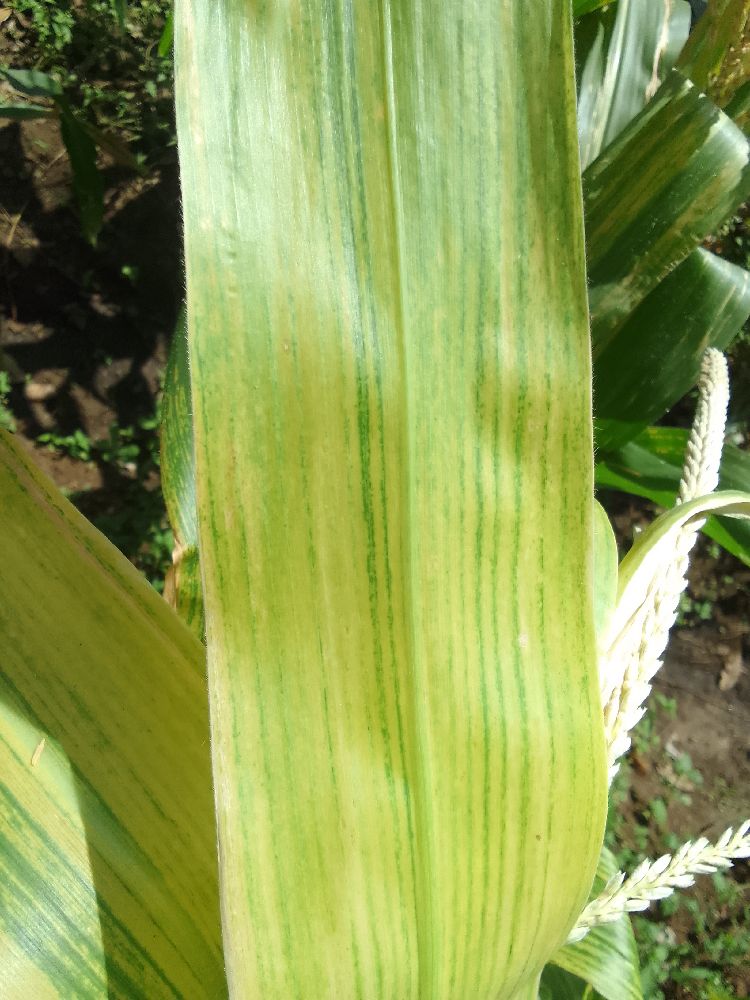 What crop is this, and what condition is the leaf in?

maize, maize lethal necrosis
